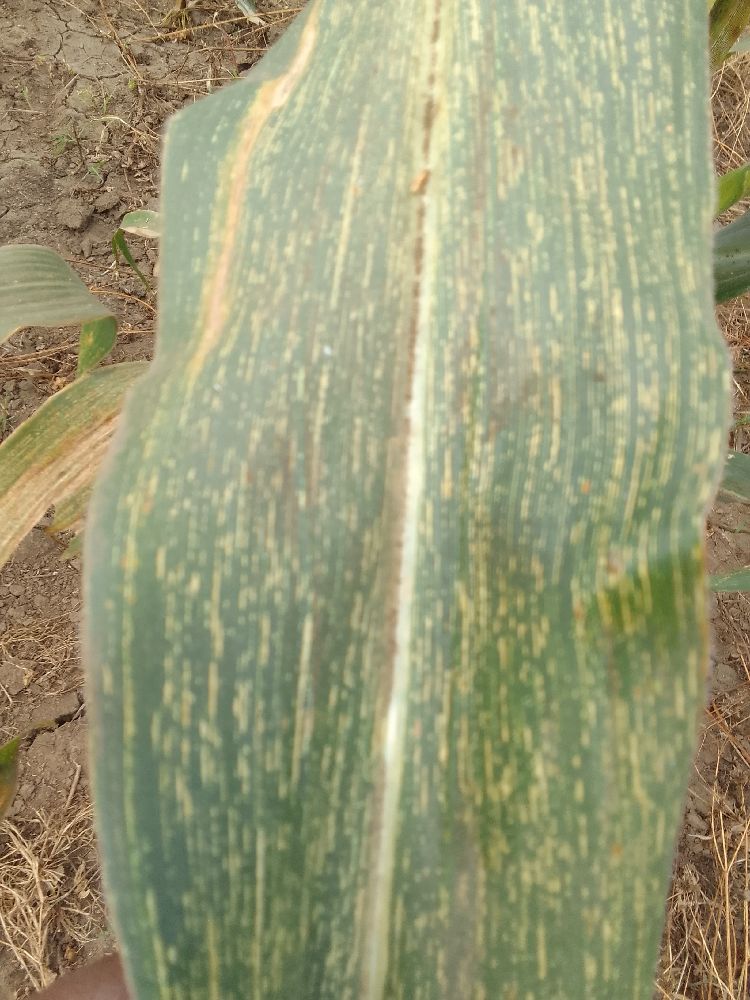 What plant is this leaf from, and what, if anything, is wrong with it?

maize, maize streak virus
